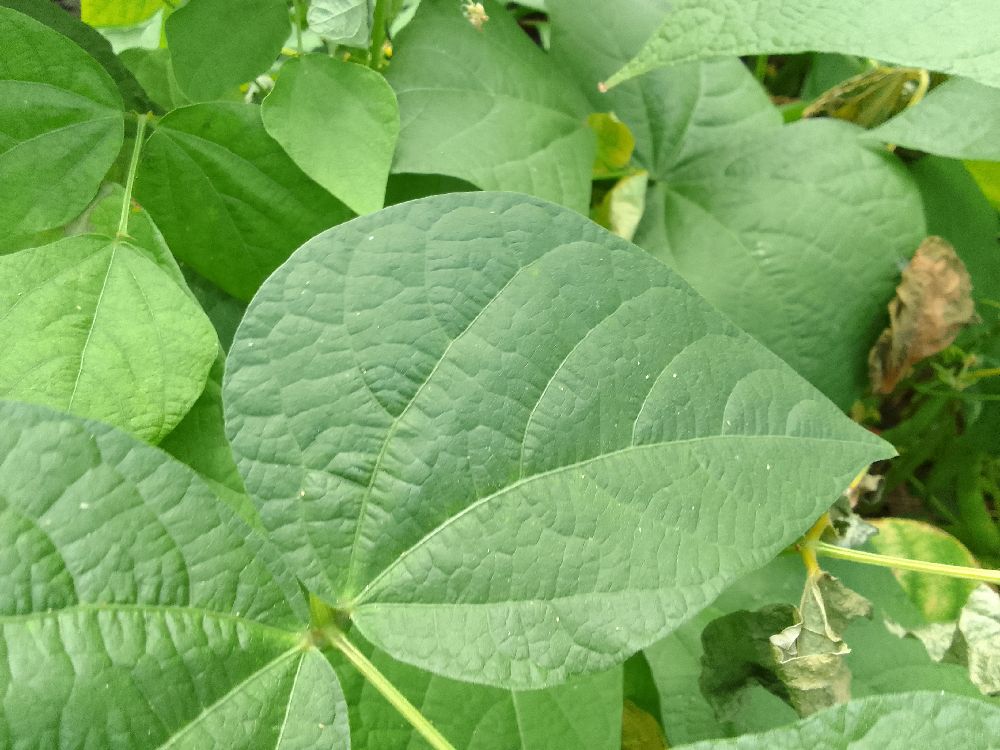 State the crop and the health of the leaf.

common bean, healthy
